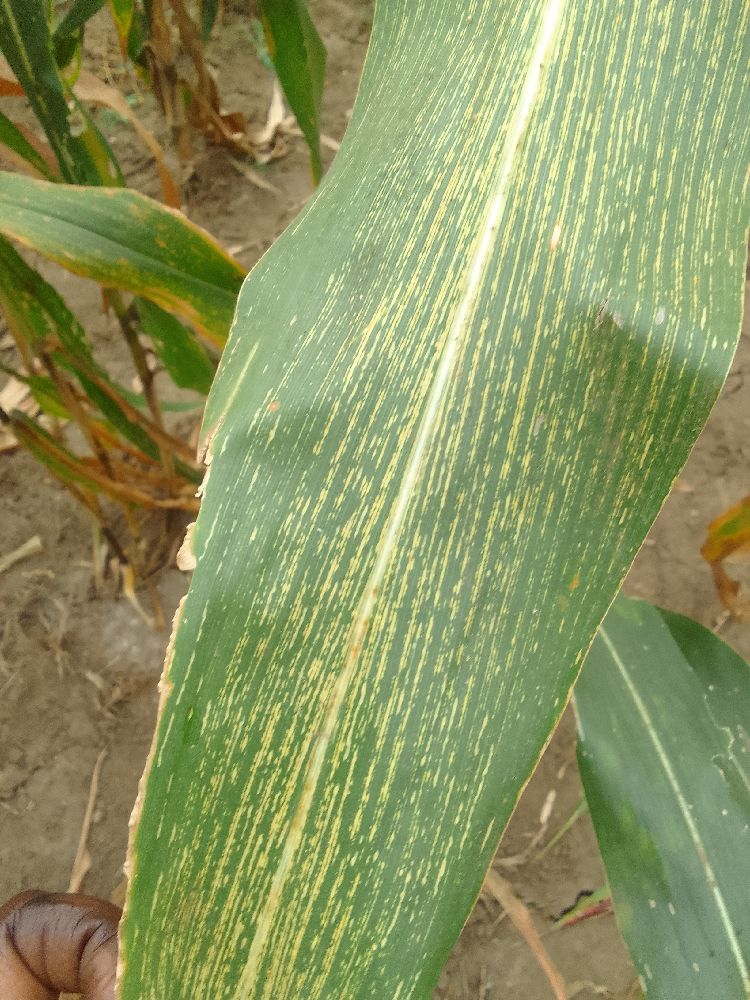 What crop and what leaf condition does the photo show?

maize, maize streak virus
